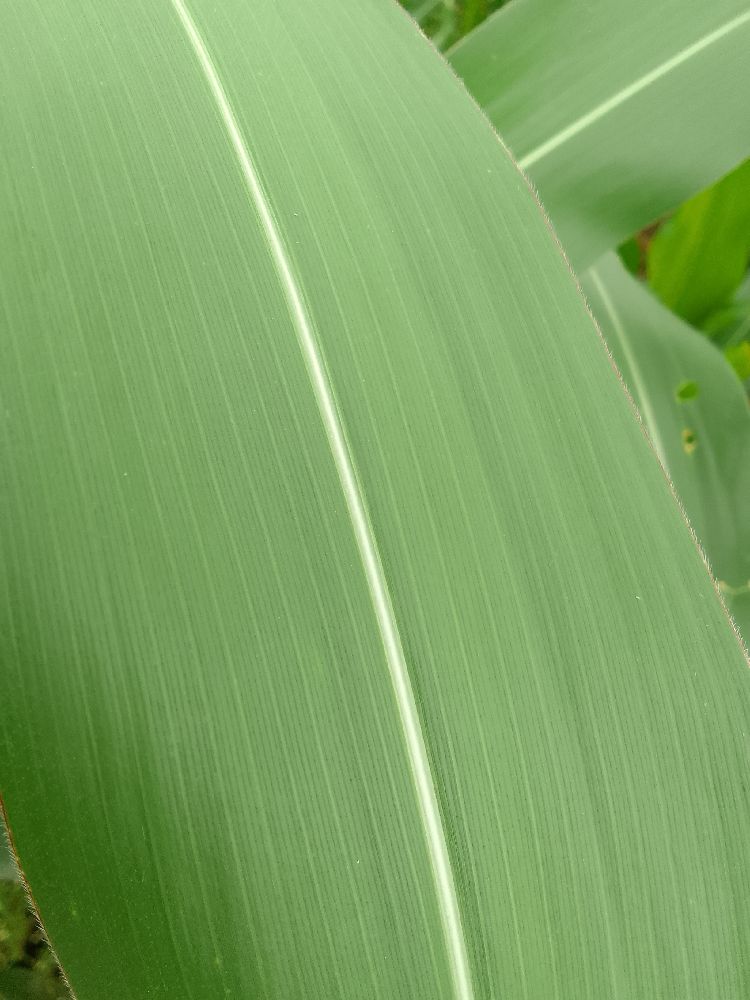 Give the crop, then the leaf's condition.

maize, healthy
